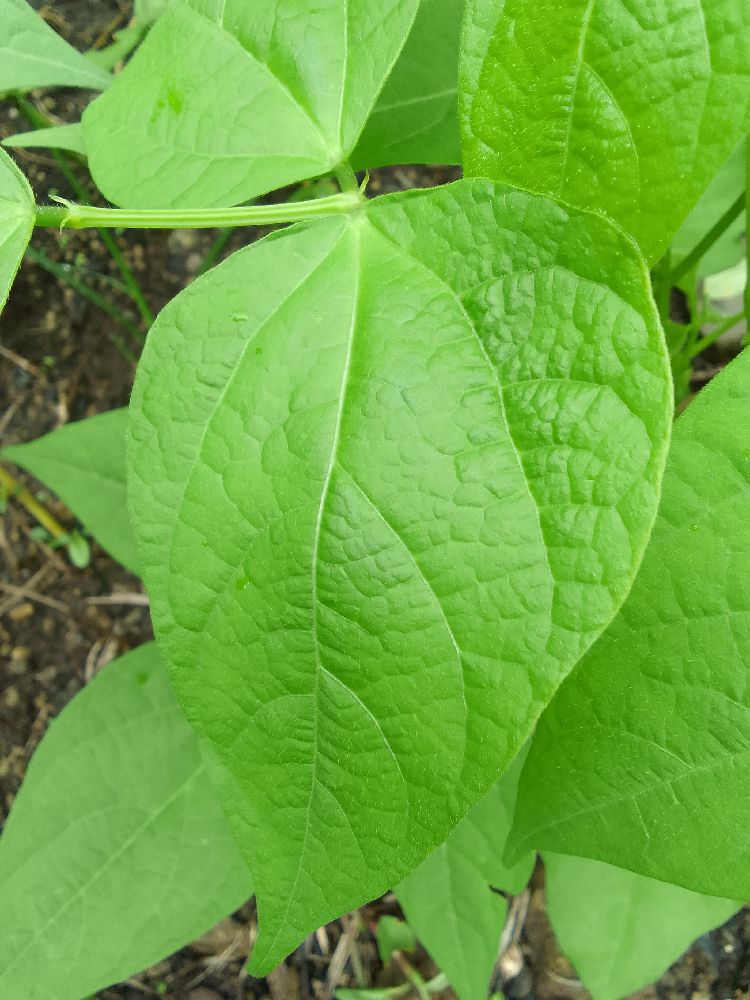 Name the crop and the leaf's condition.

common bean, healthy
